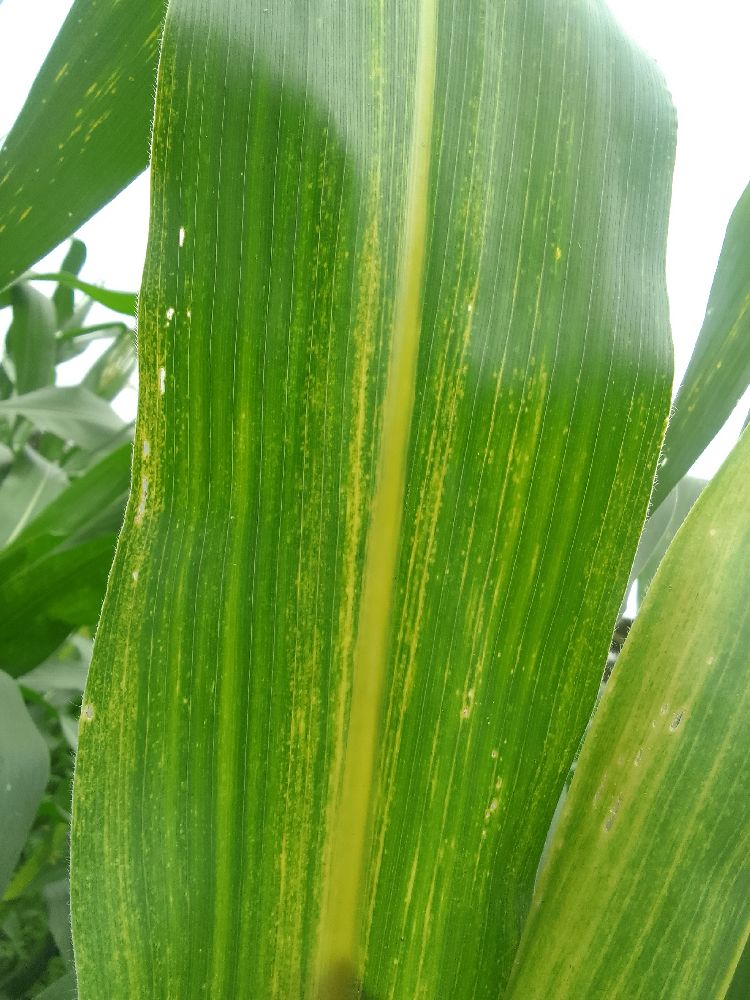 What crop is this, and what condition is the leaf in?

maize, maize lethal necrosis
